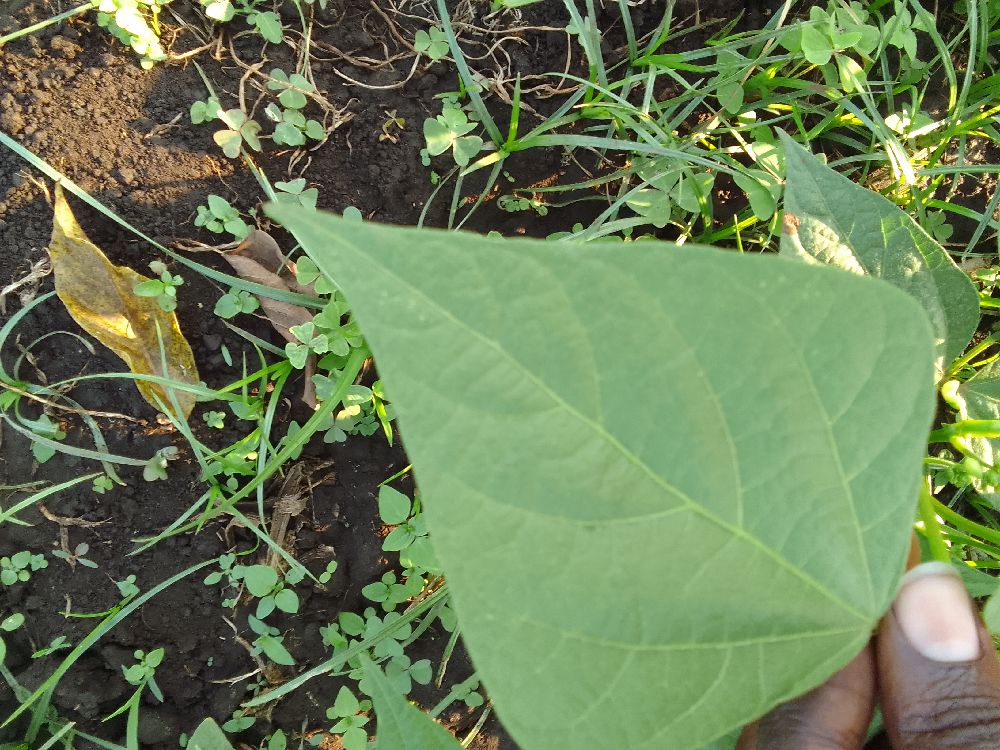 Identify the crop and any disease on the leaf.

common bean, healthy
